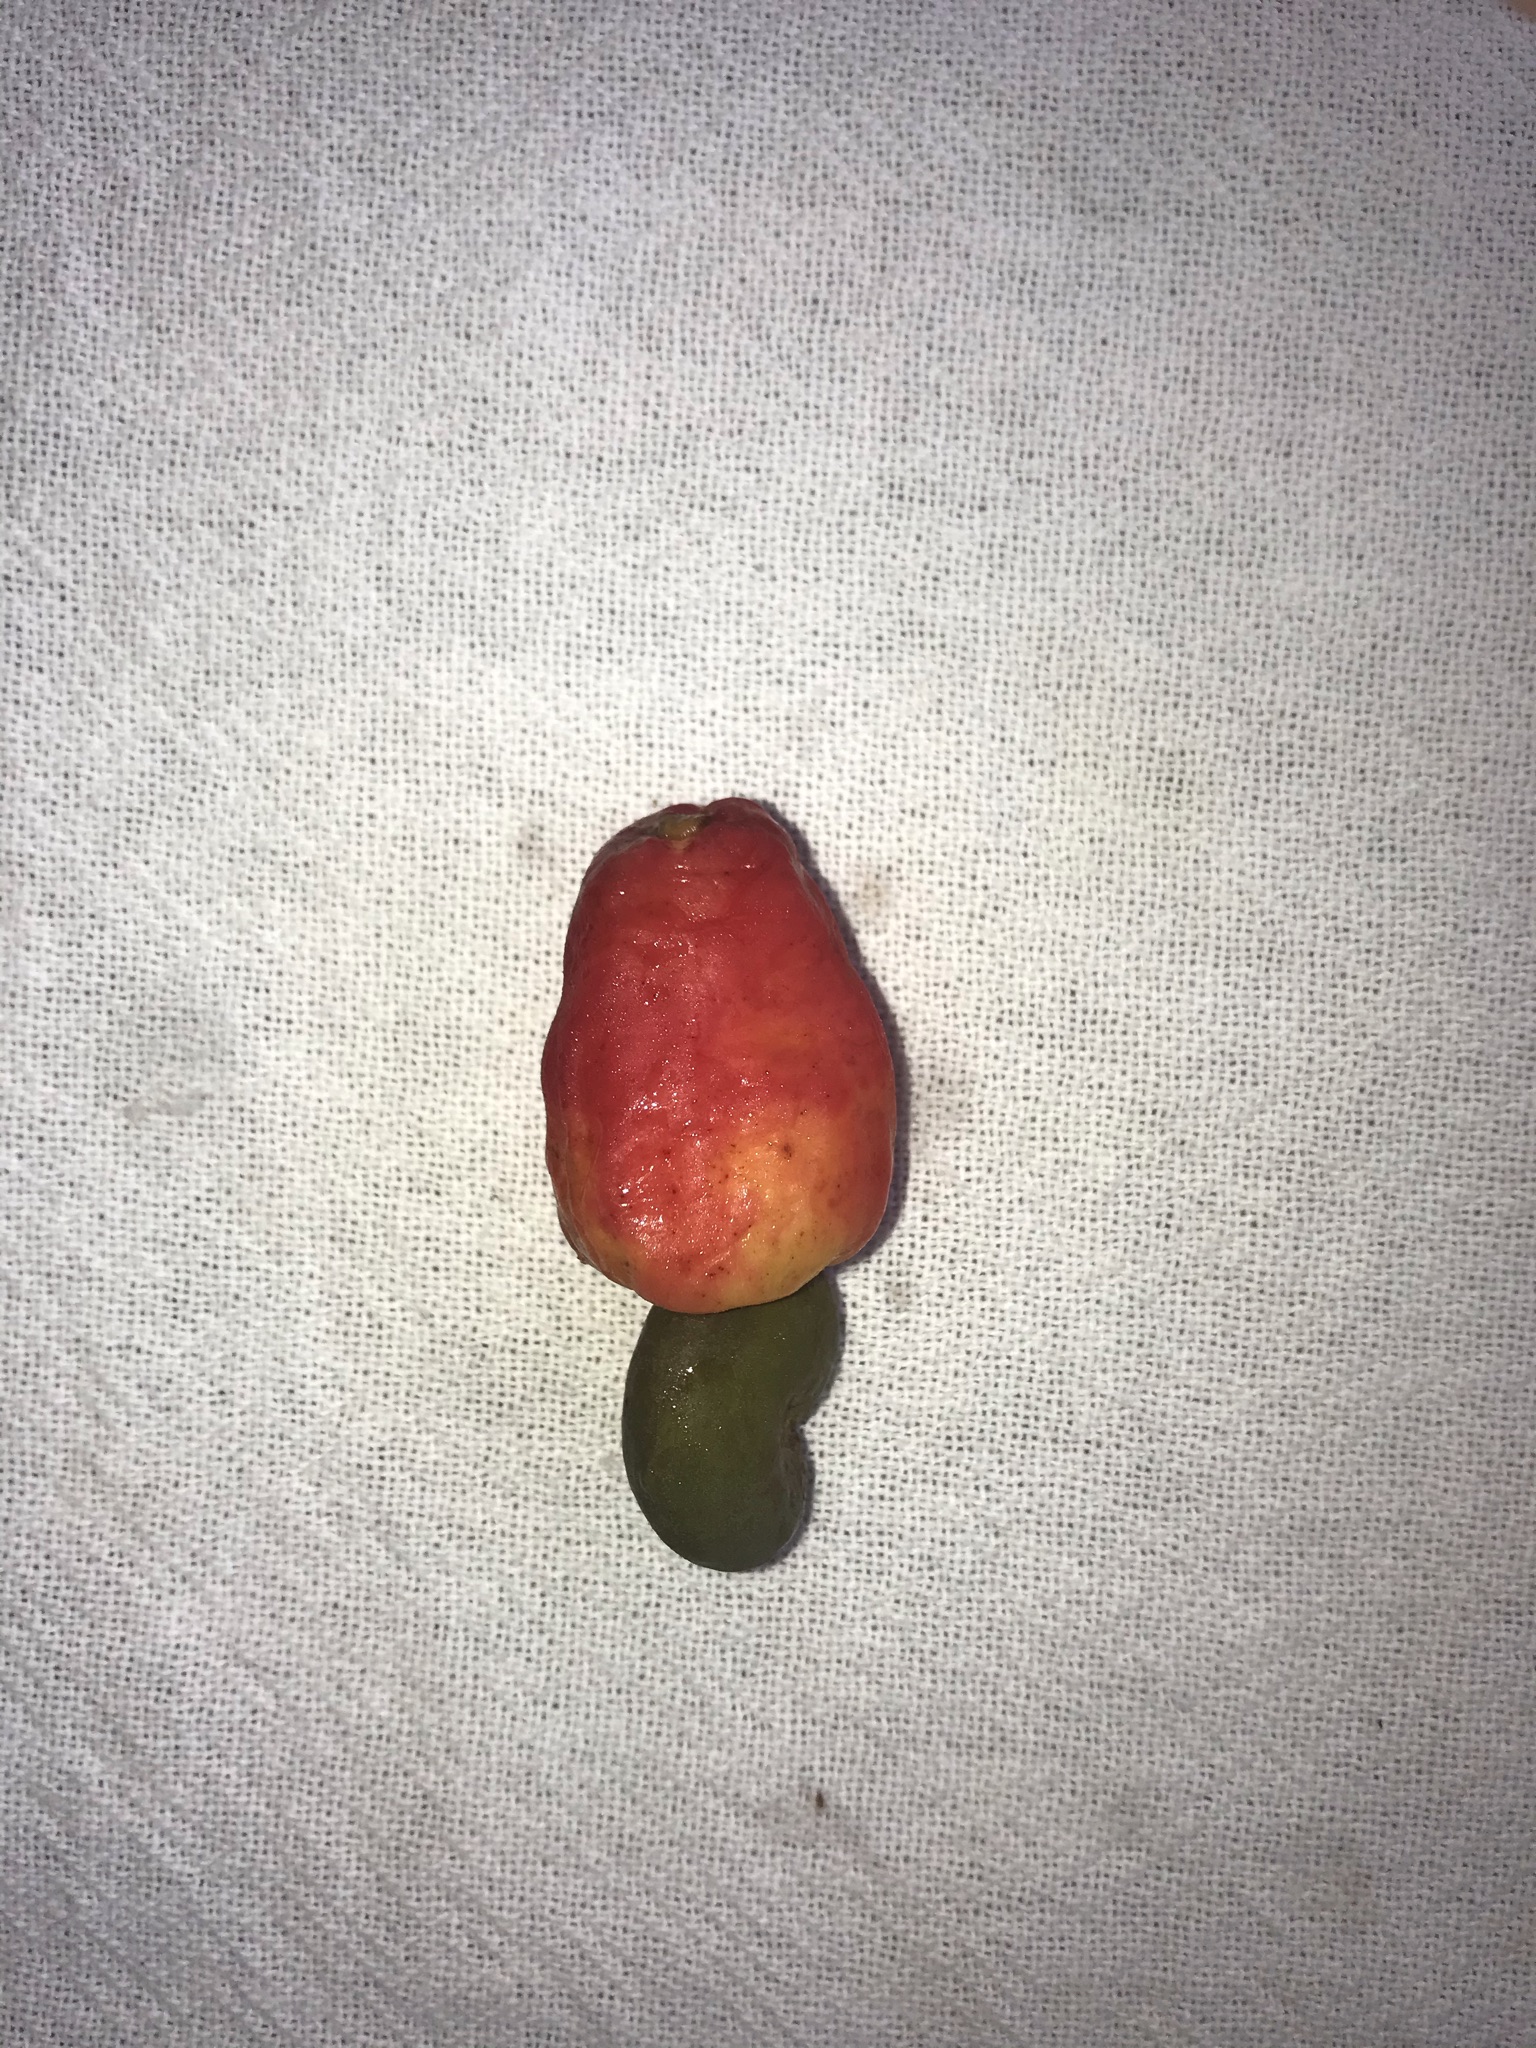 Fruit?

caju vermelho
